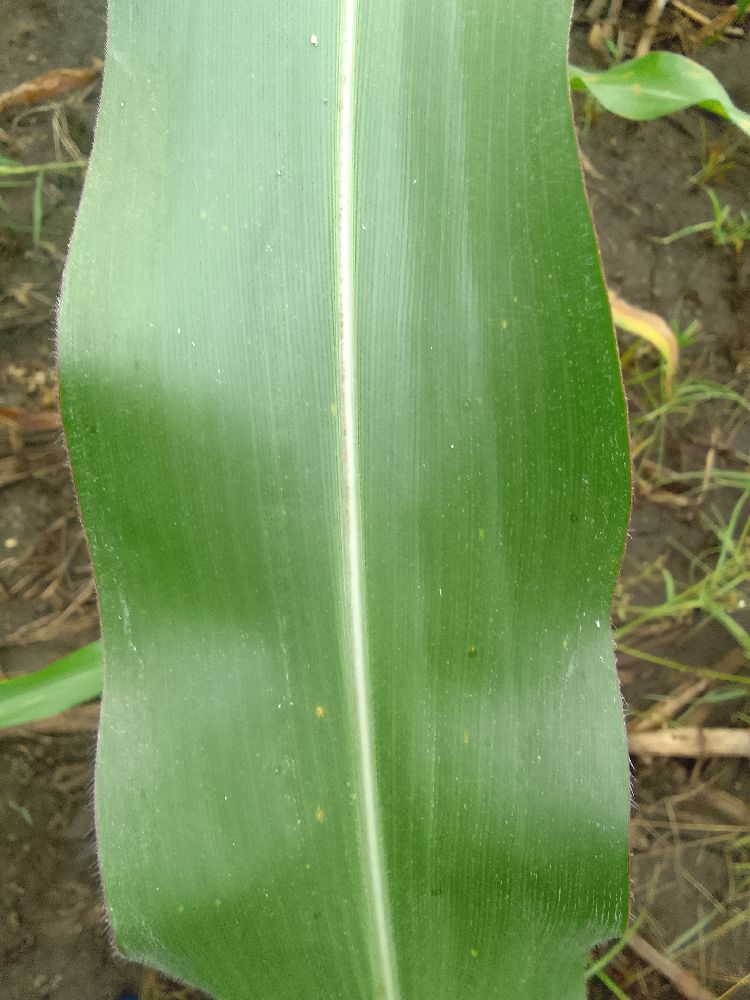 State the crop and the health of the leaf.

maize, healthy
